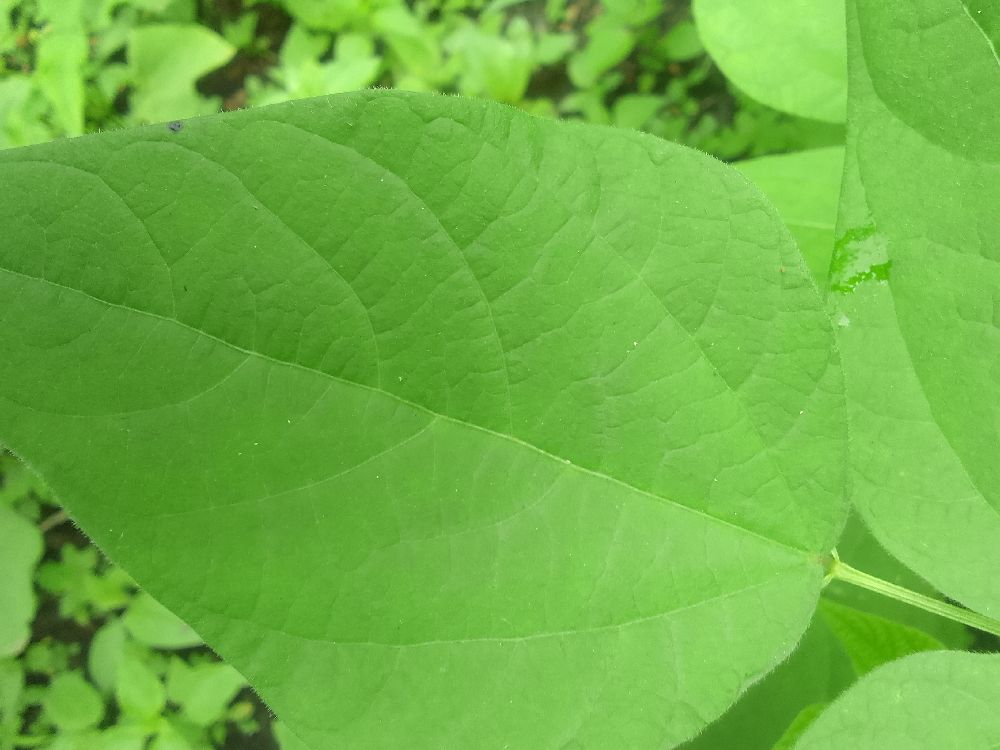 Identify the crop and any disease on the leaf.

common bean, healthy
